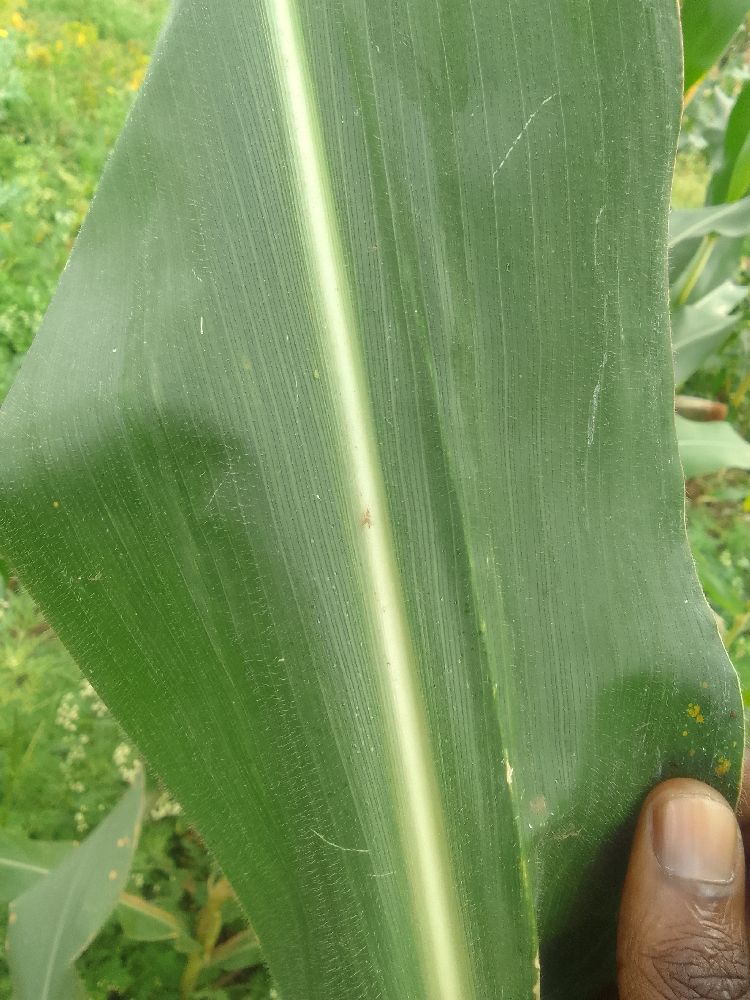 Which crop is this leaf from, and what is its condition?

maize, healthy
